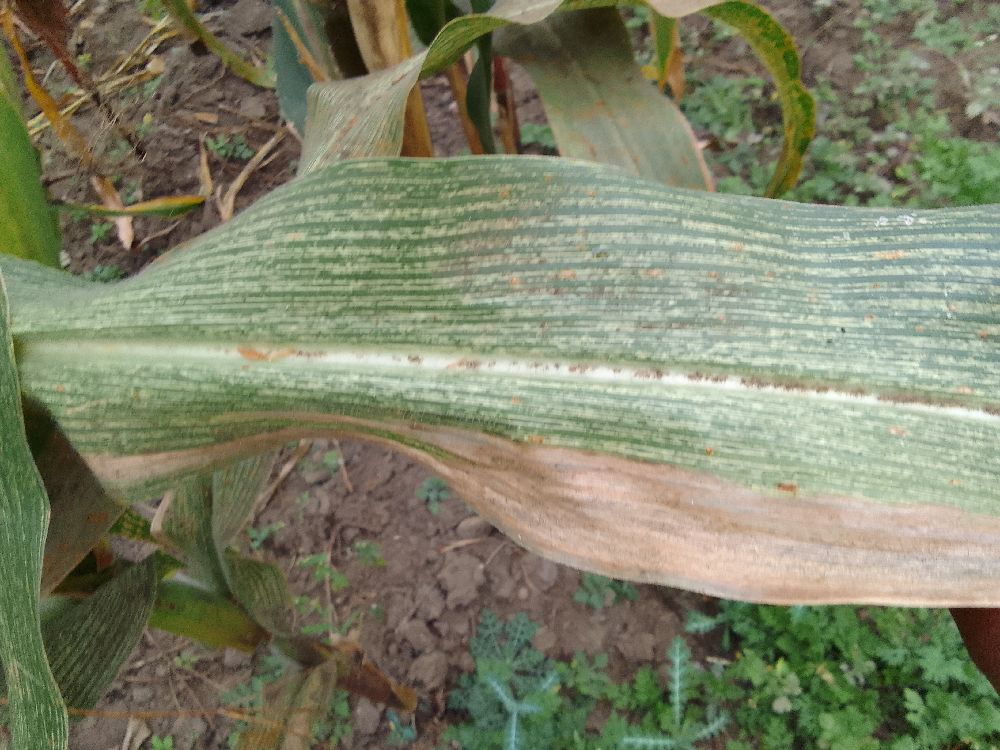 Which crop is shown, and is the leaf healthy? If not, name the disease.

maize, maize streak virus
